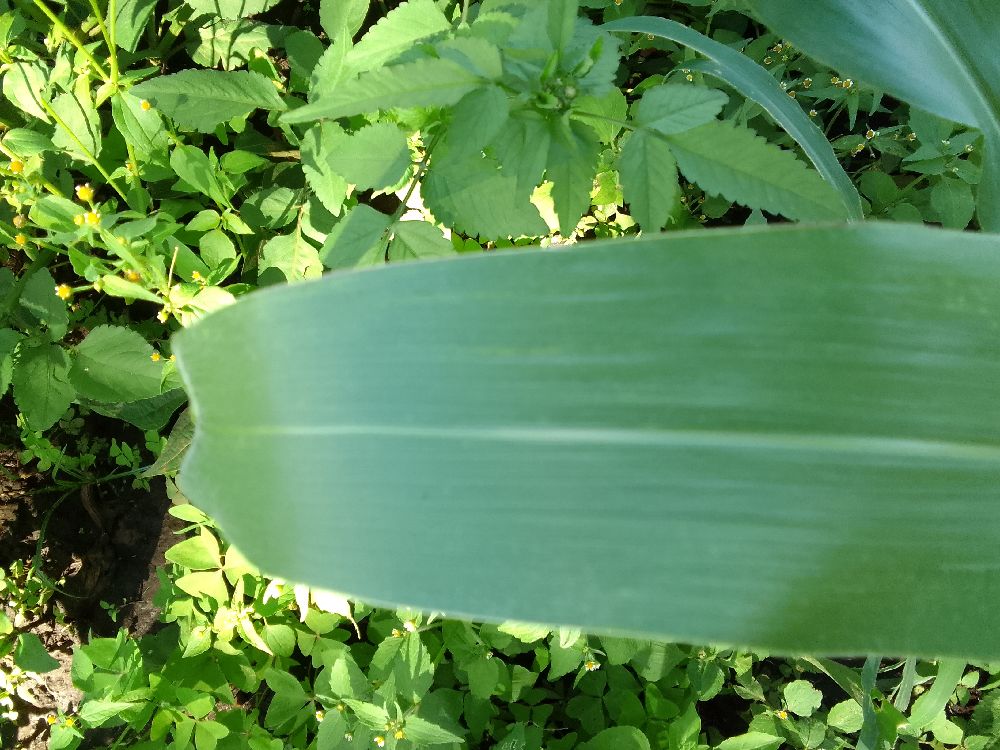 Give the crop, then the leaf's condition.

maize, healthy
